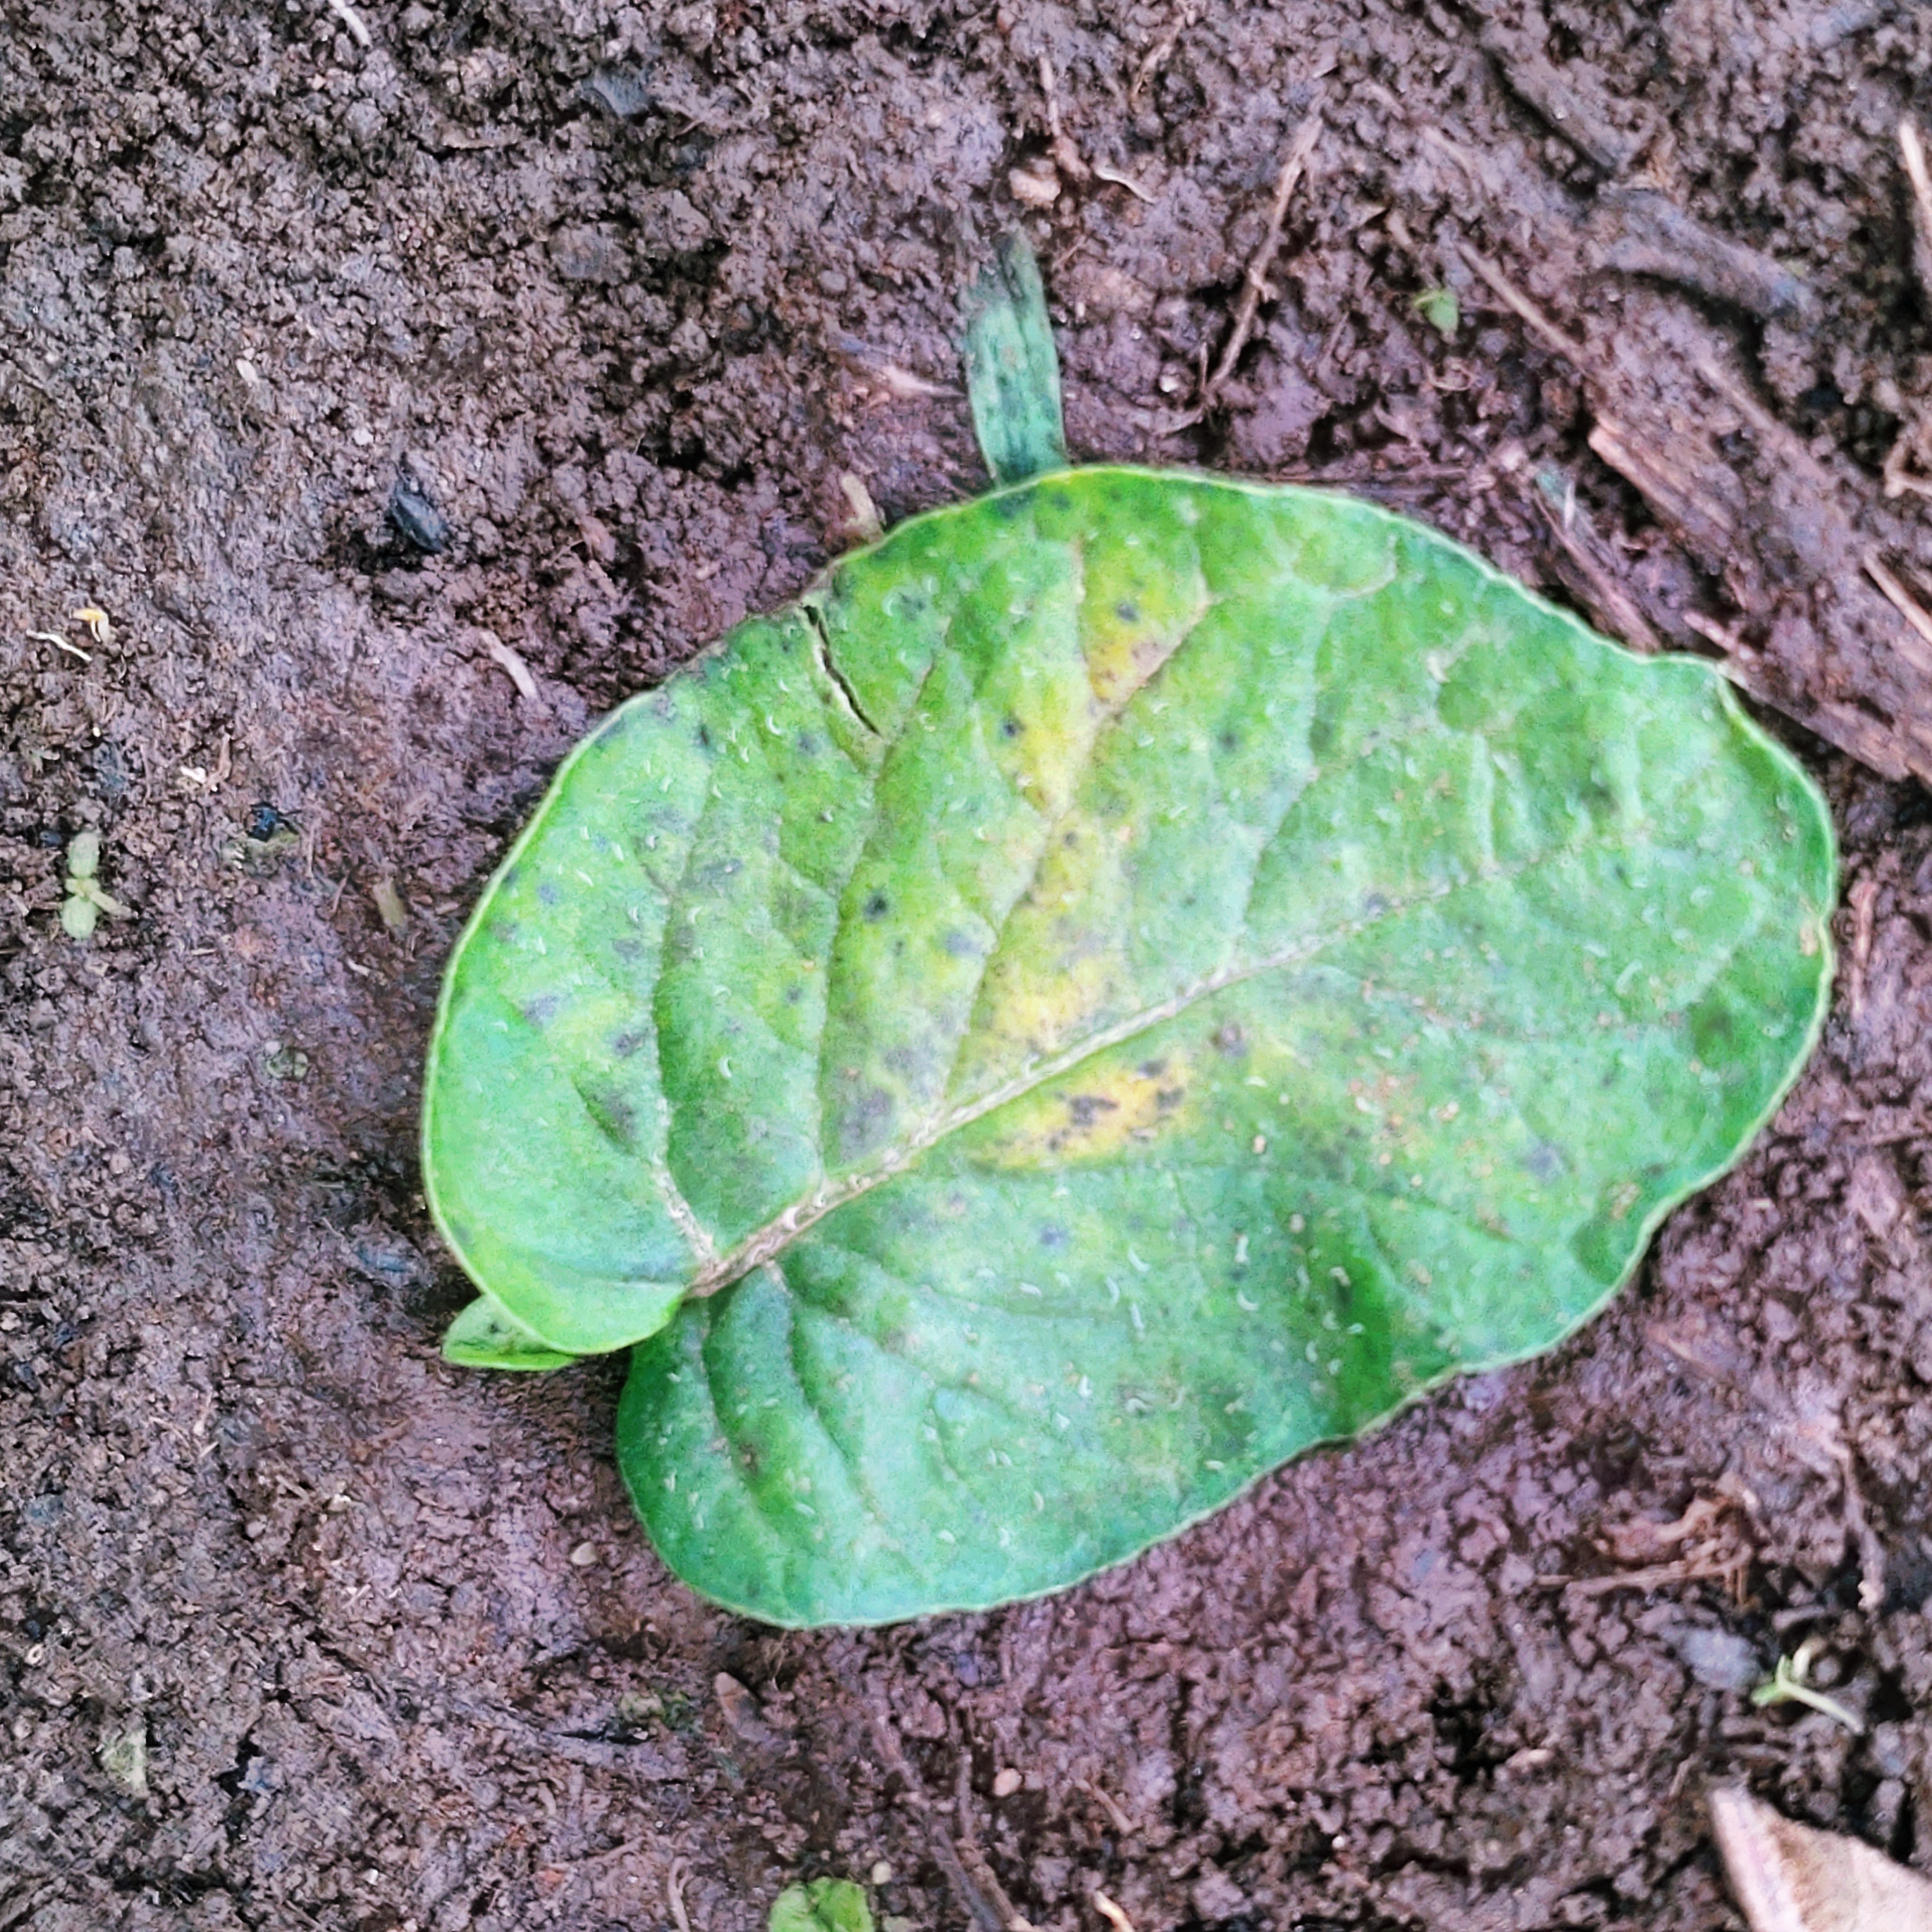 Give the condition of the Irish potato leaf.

late blight
